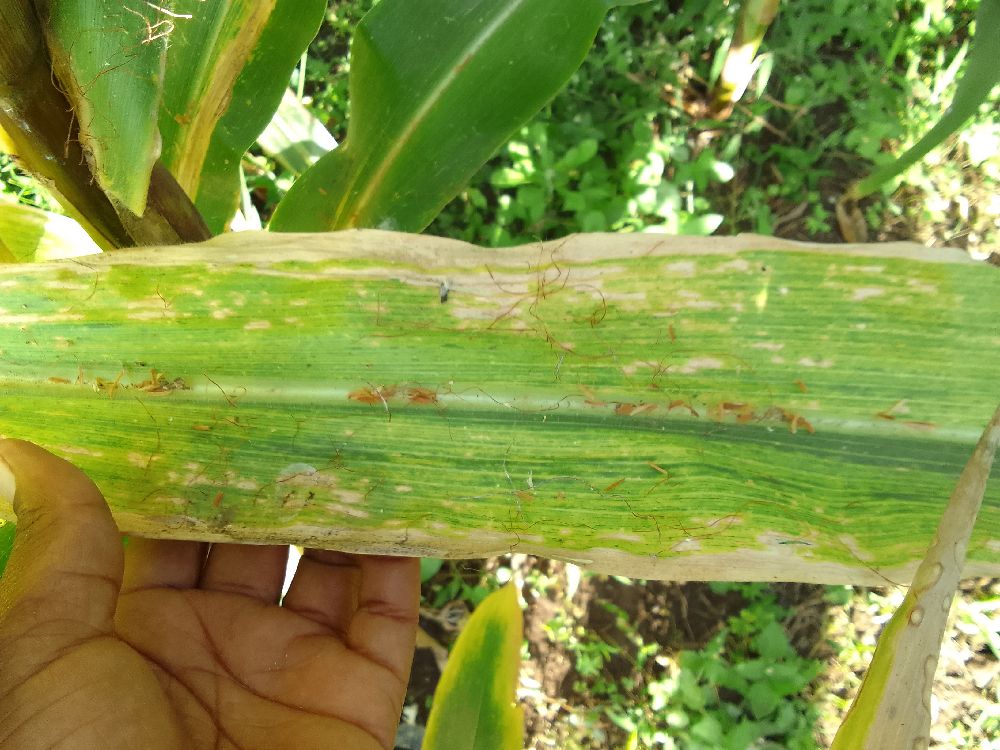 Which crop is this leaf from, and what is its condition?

maize, maize lethal necrosis
